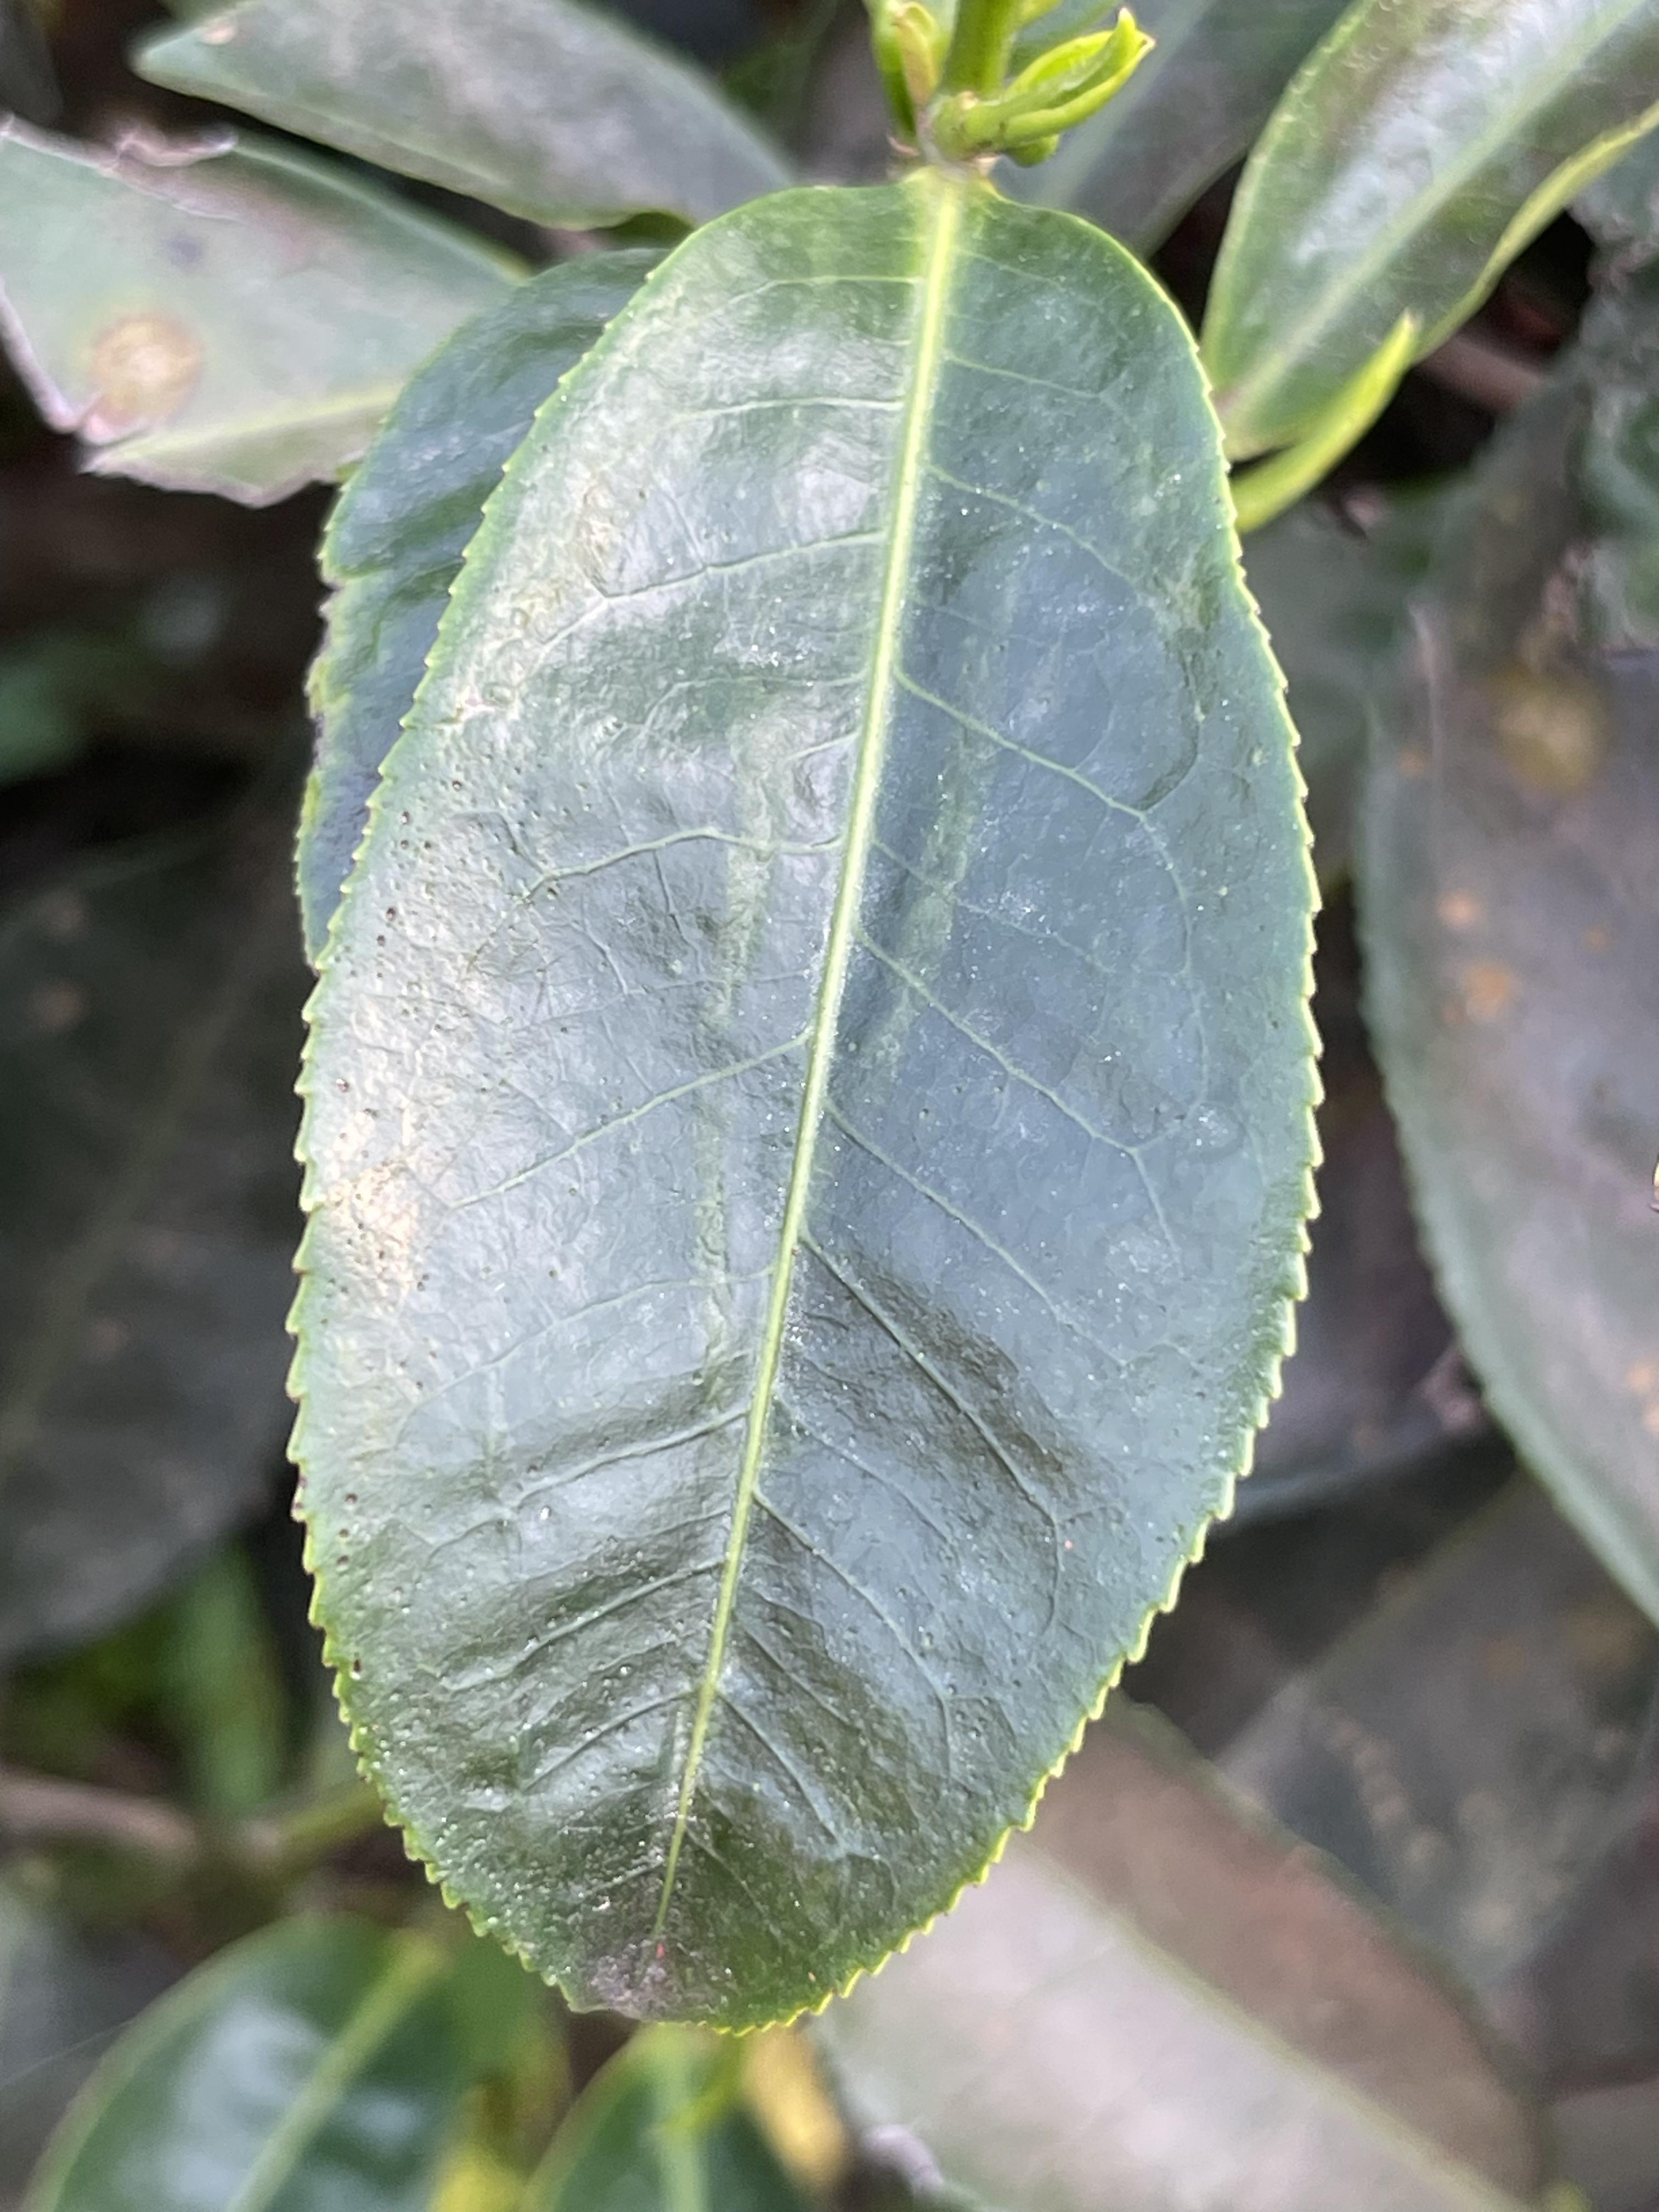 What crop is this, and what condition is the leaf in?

tea, healthy leaf
